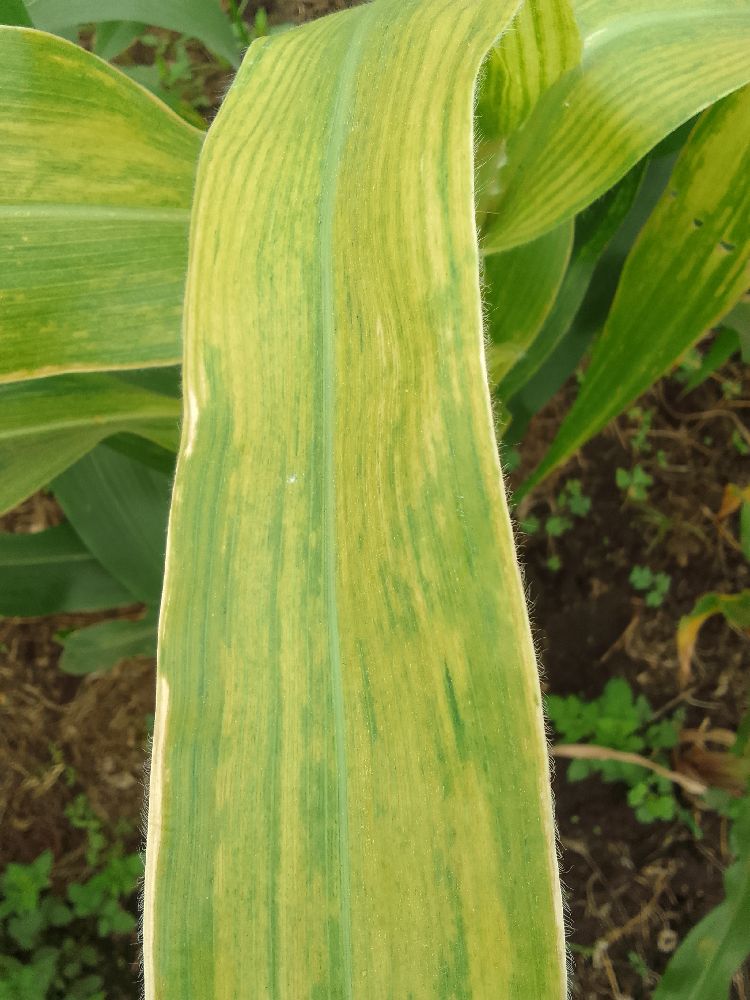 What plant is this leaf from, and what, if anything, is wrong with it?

maize, maize lethal necrosis
